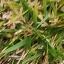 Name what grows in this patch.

grass
